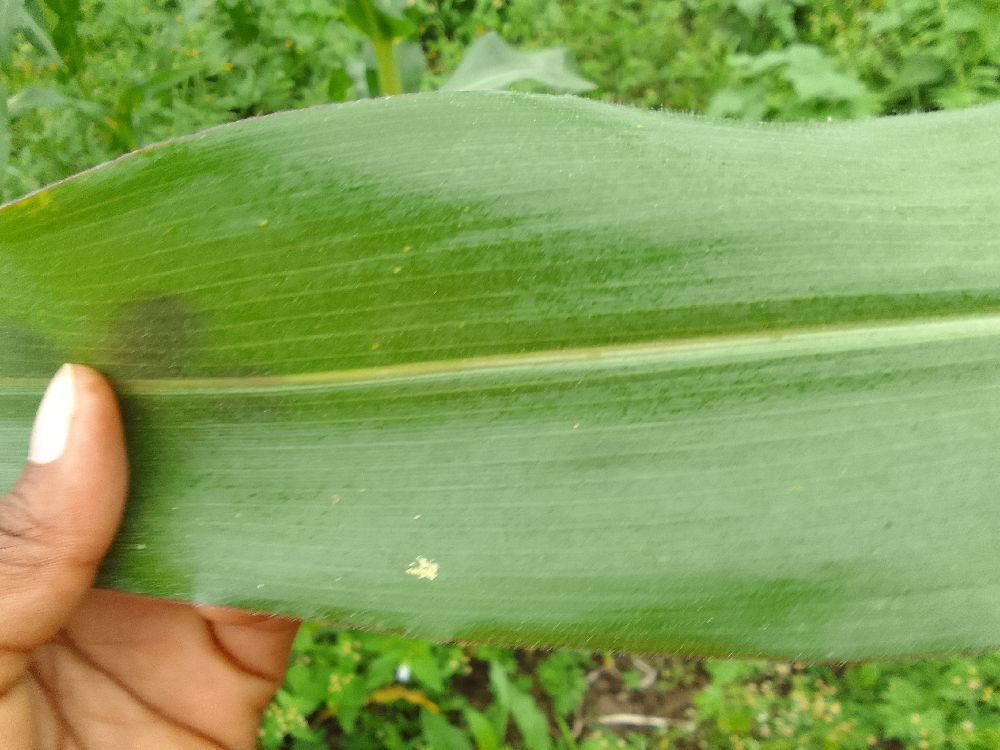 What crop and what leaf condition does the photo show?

maize, healthy
